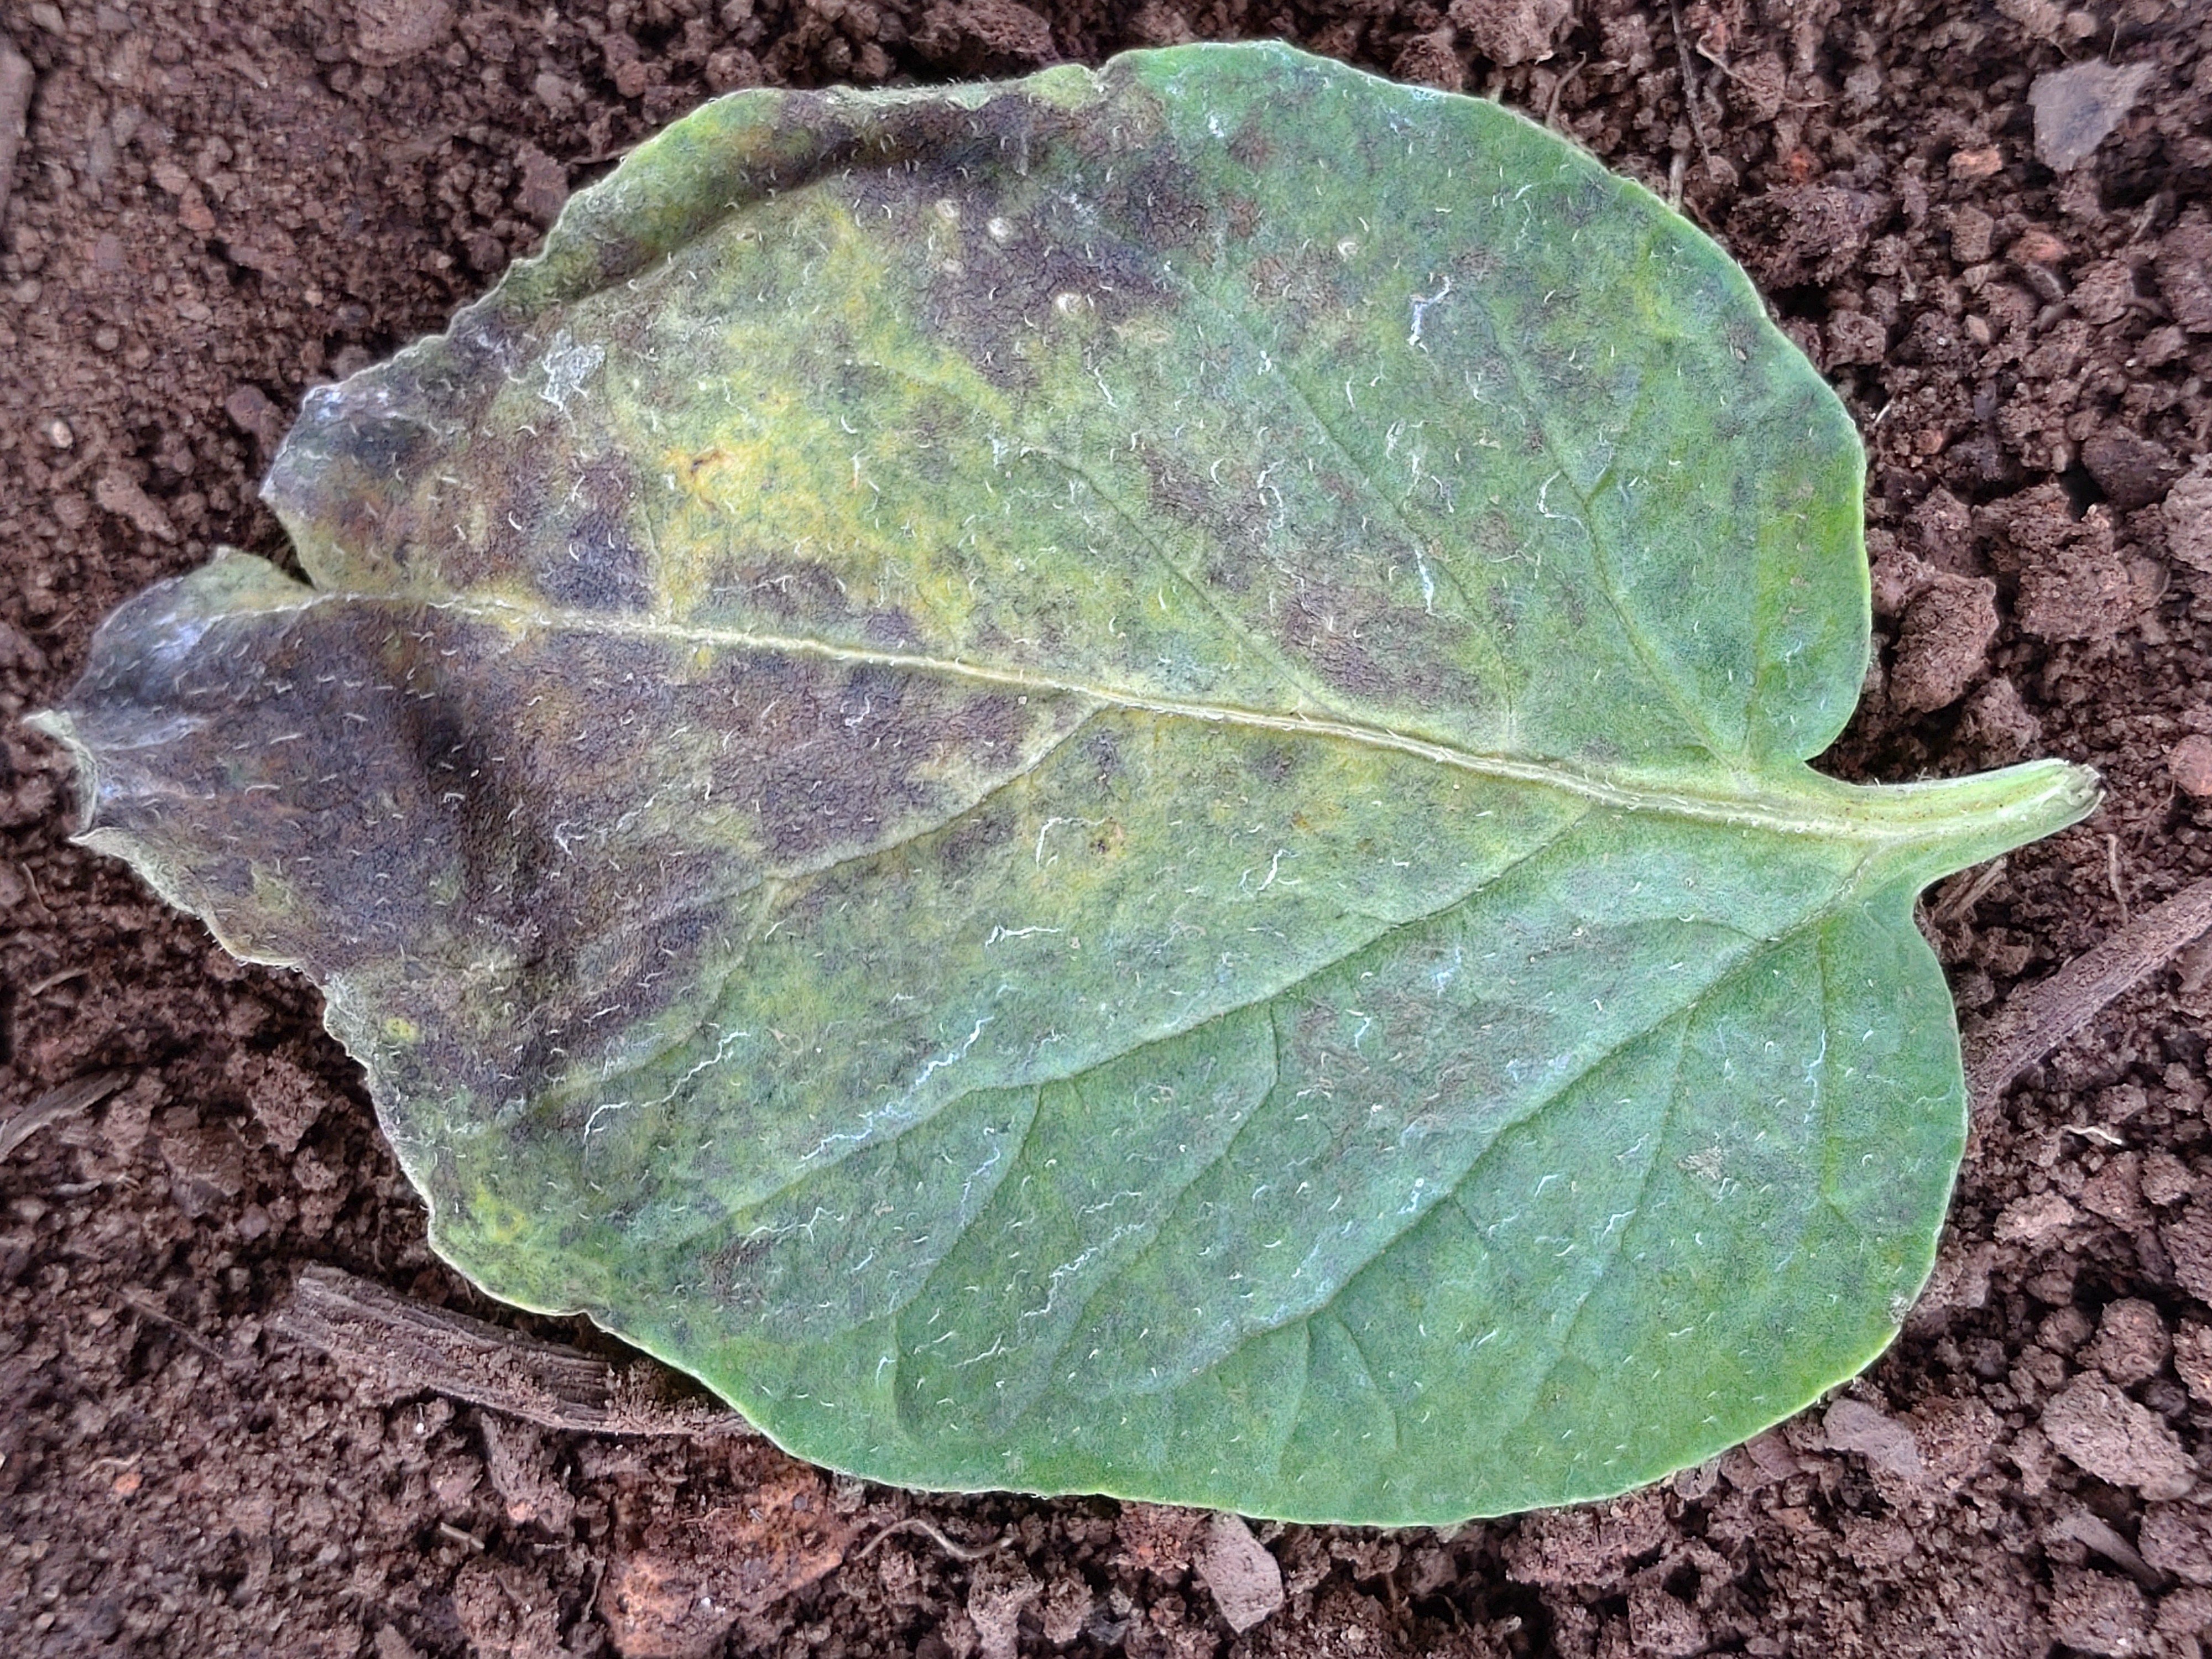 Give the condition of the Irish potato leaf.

late blight
